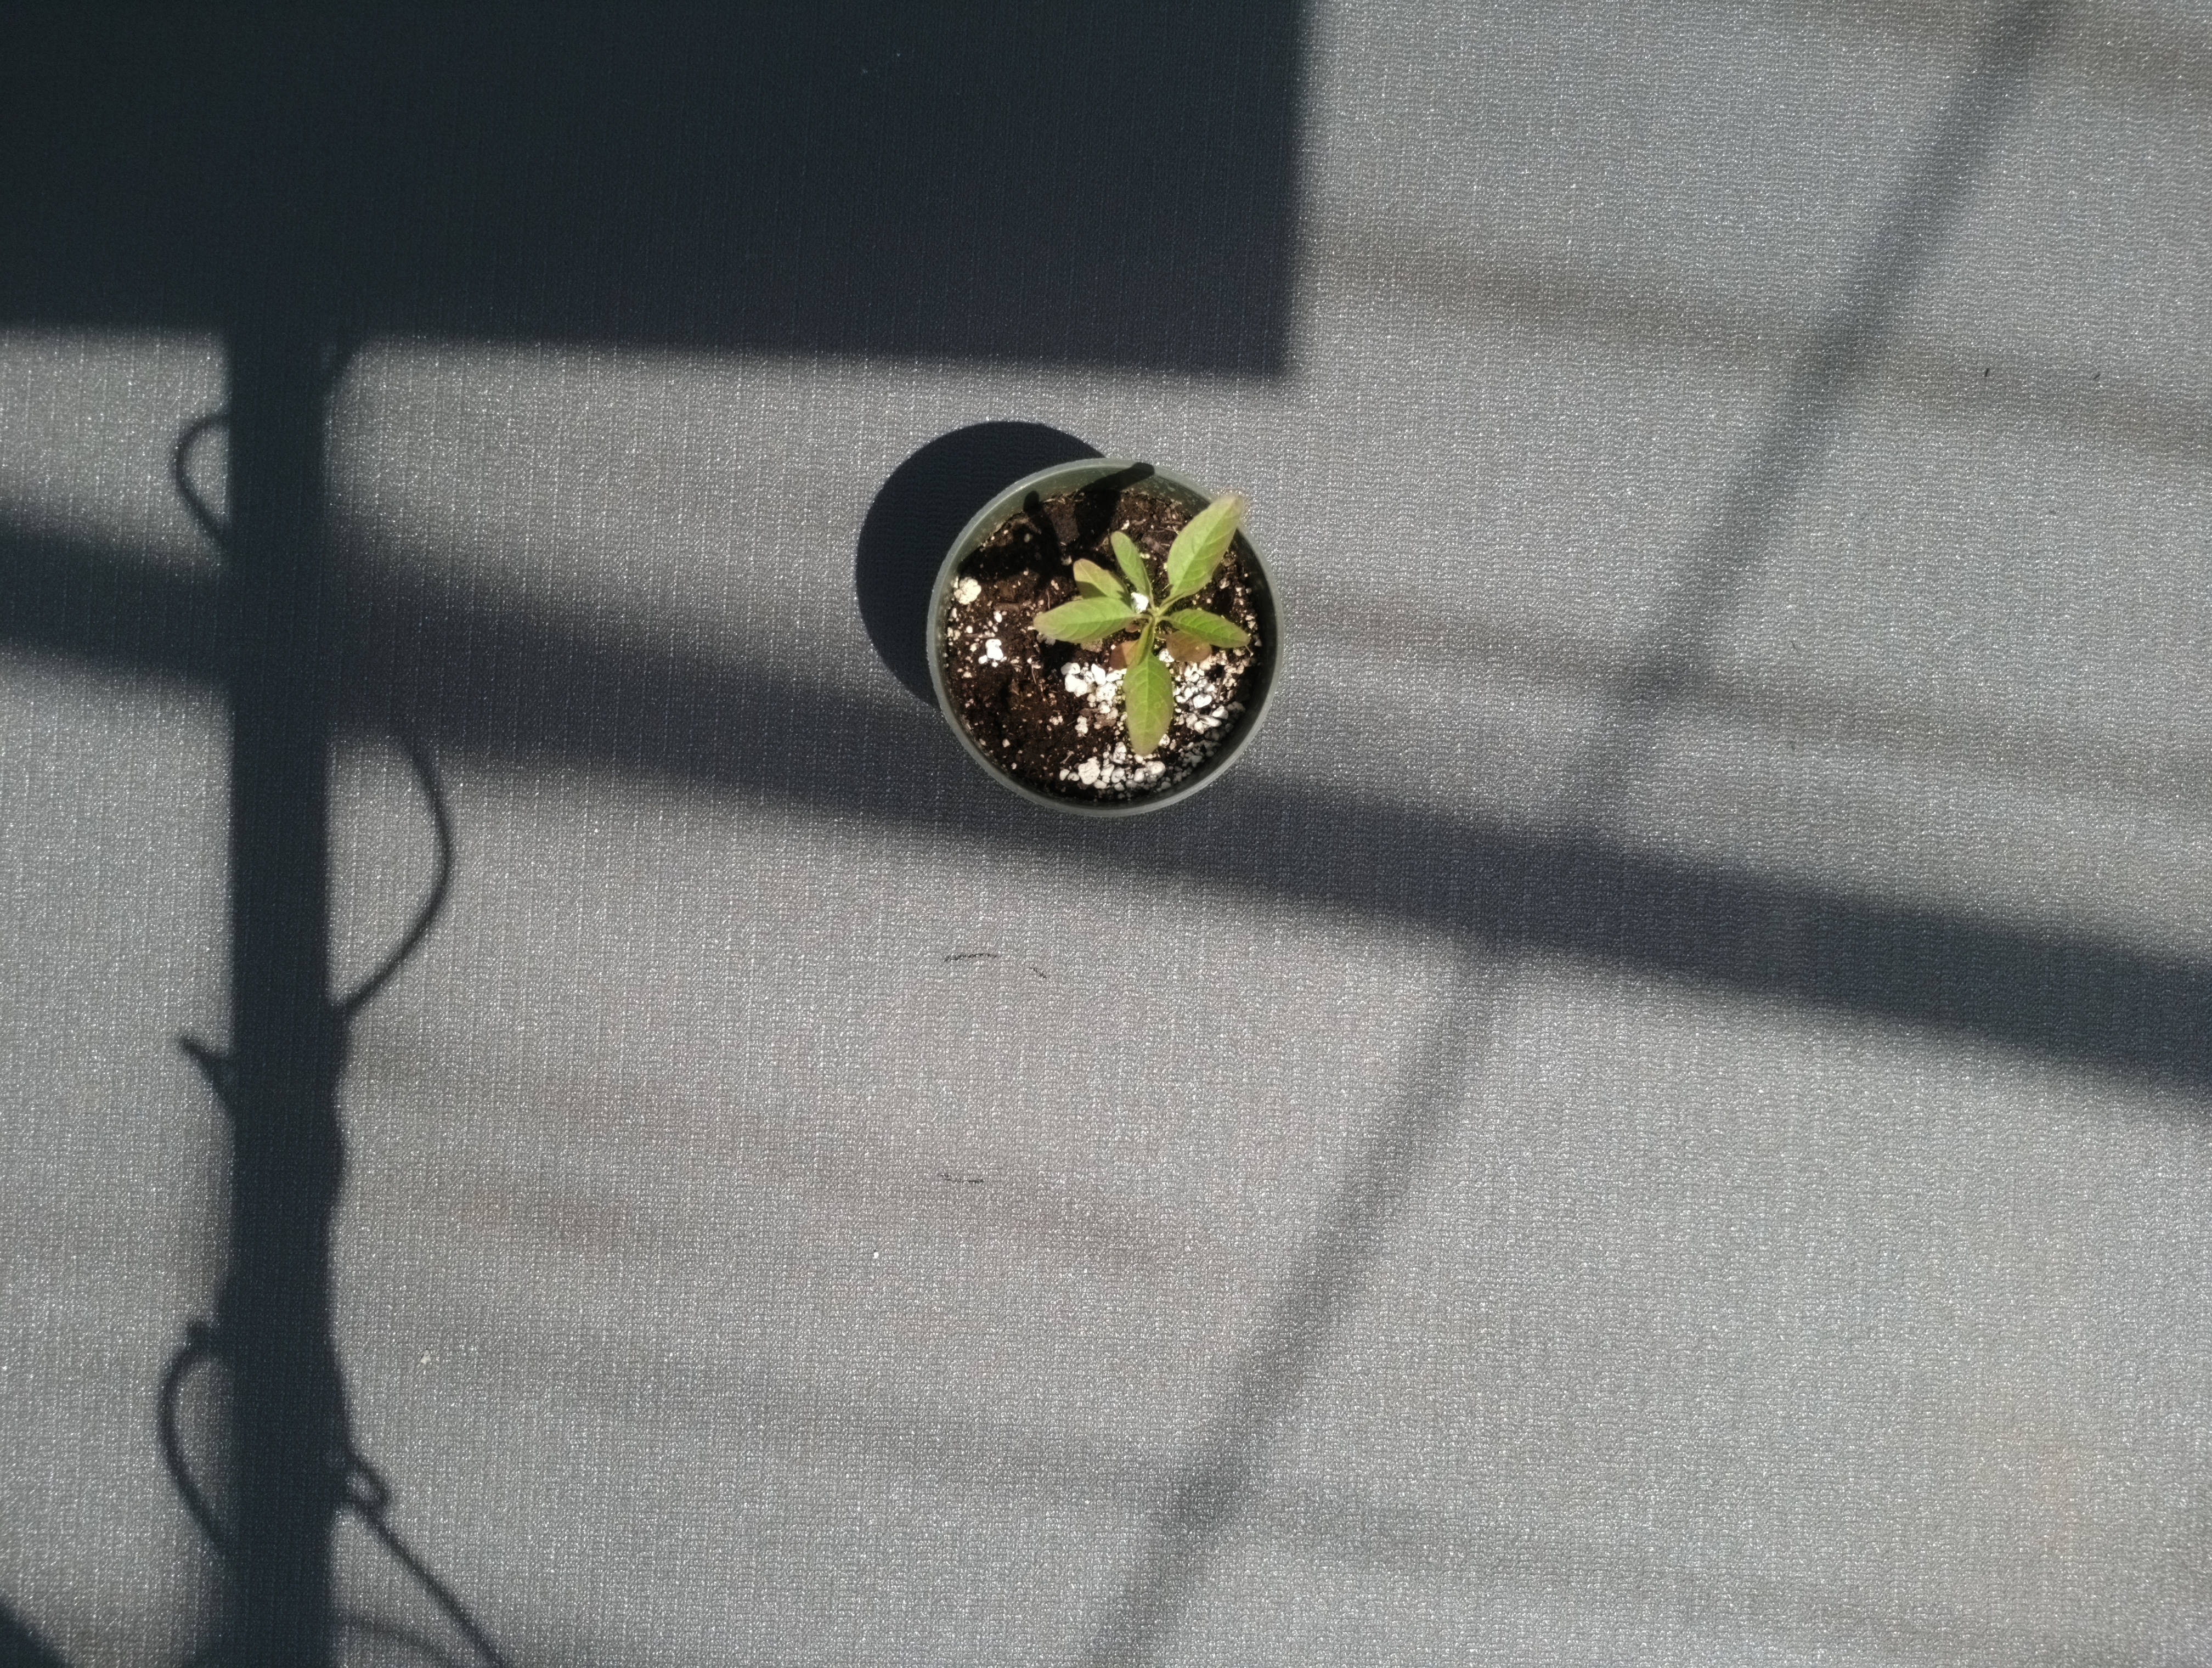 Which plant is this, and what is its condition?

waterhemp, chlorosis only
